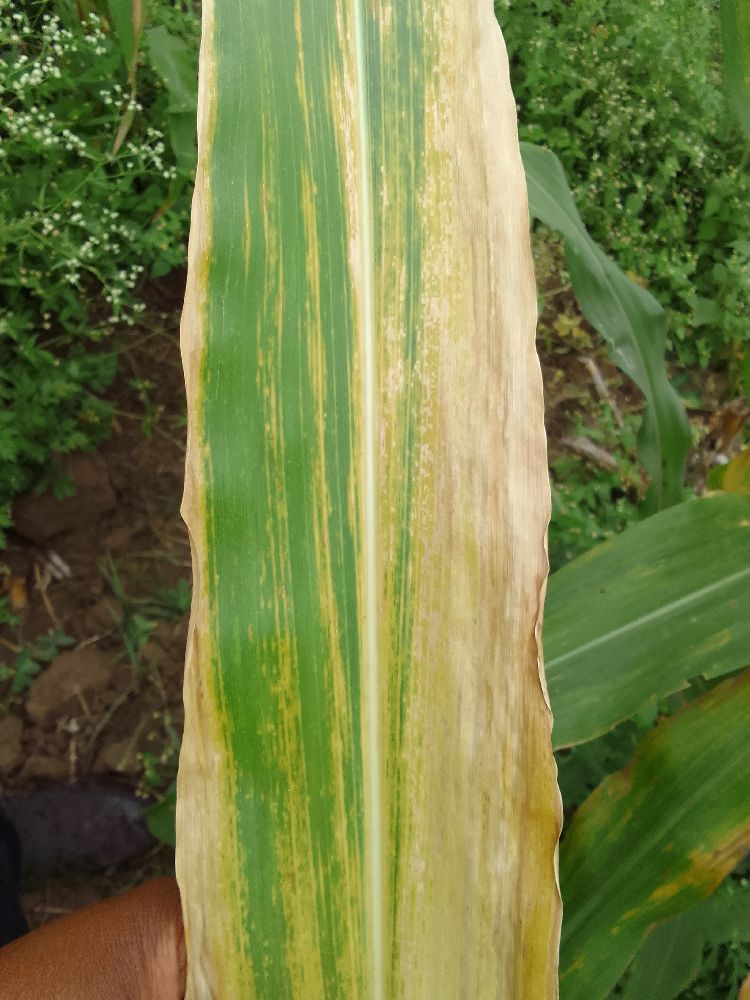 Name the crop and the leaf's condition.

maize, maize lethal necrosis
